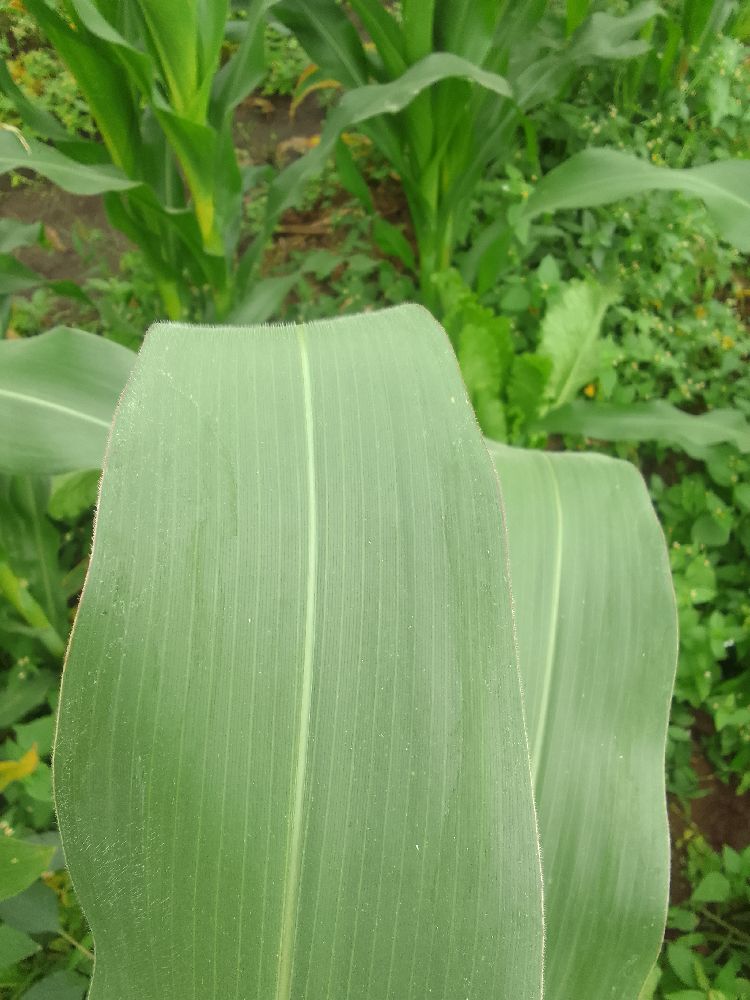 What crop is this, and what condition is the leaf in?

maize, healthy
